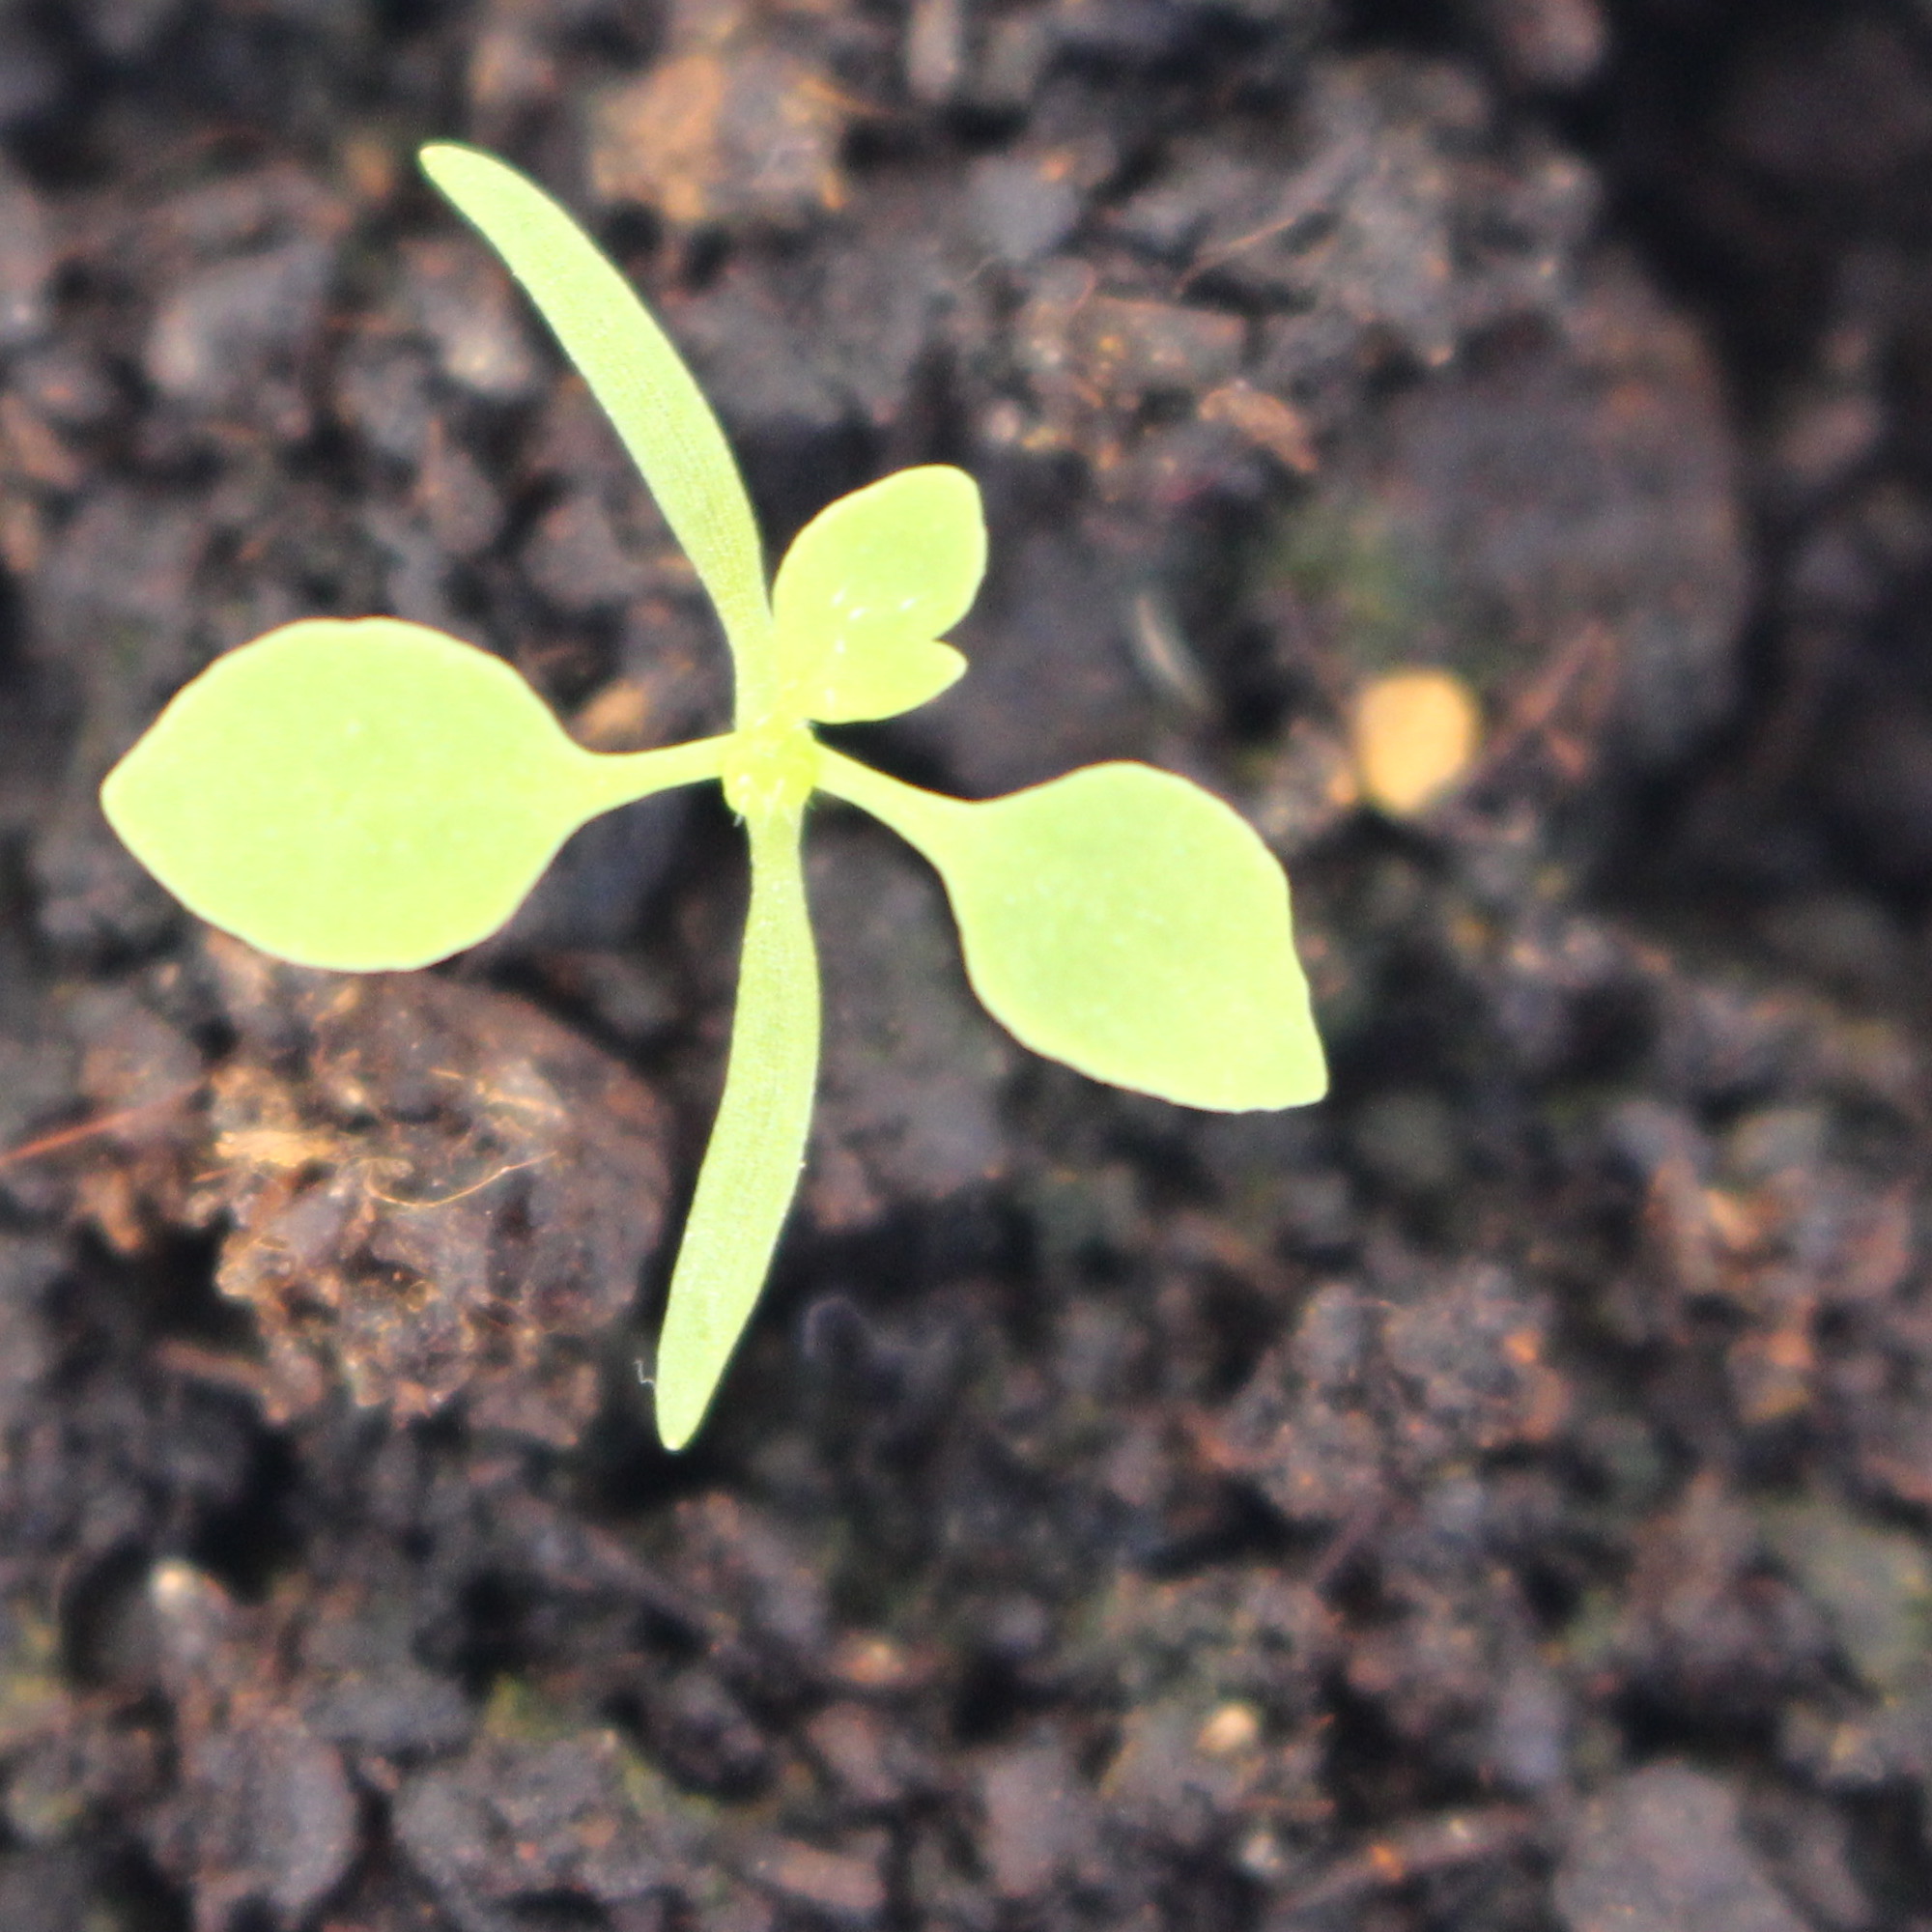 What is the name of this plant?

Papaver rhoeas
